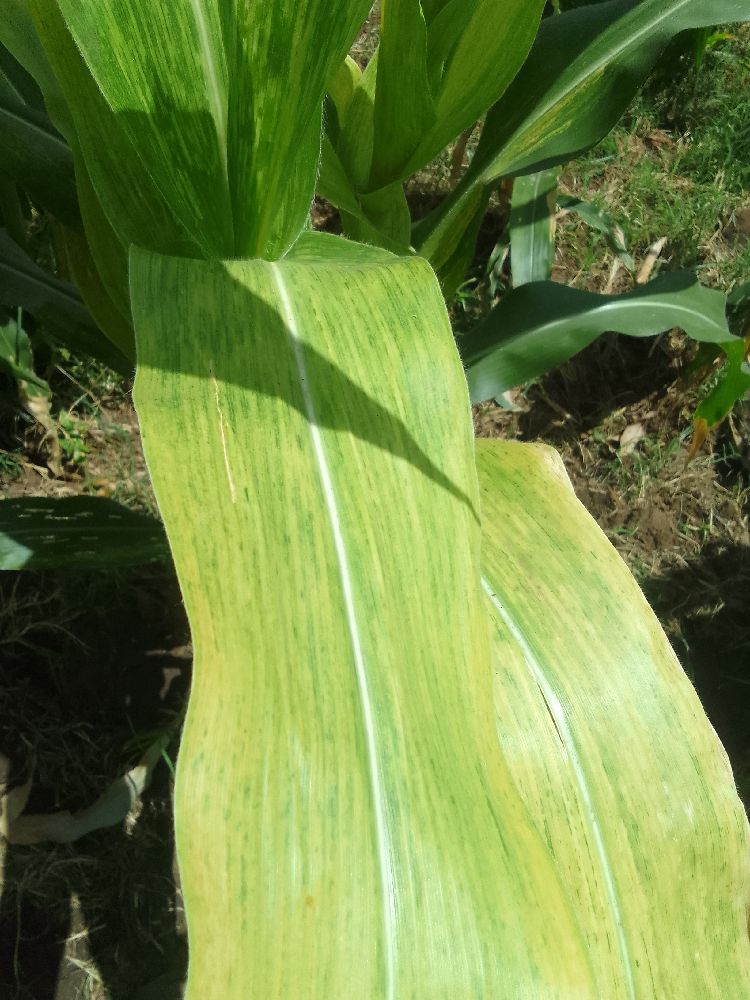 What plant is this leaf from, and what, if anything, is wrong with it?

maize, maize lethal necrosis
